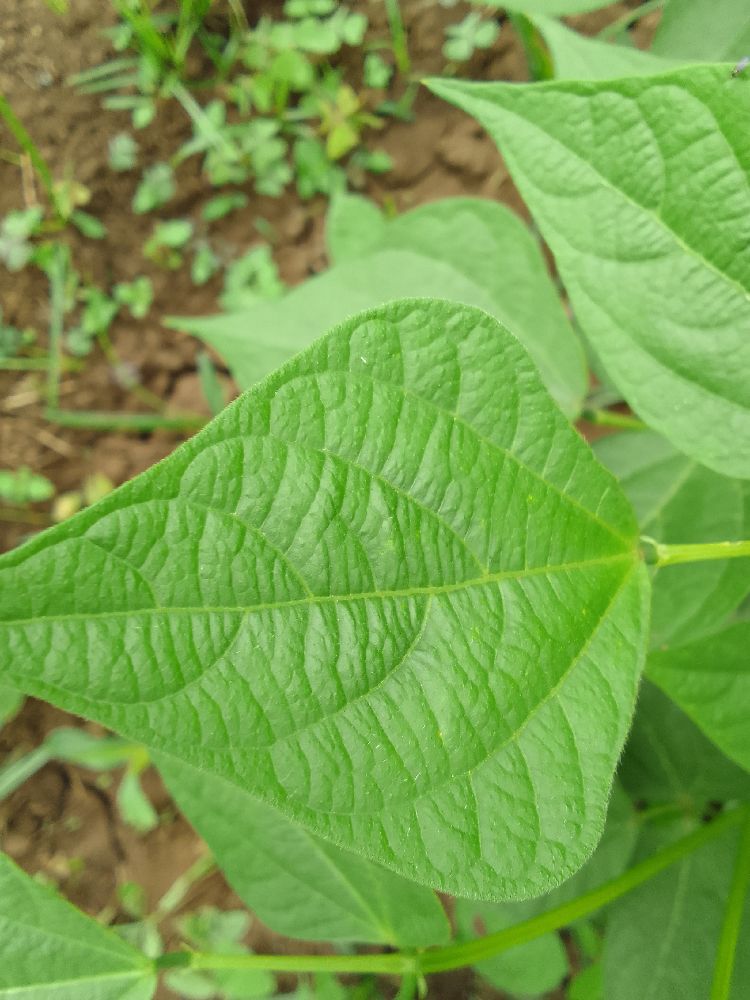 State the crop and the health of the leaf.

common bean, healthy
